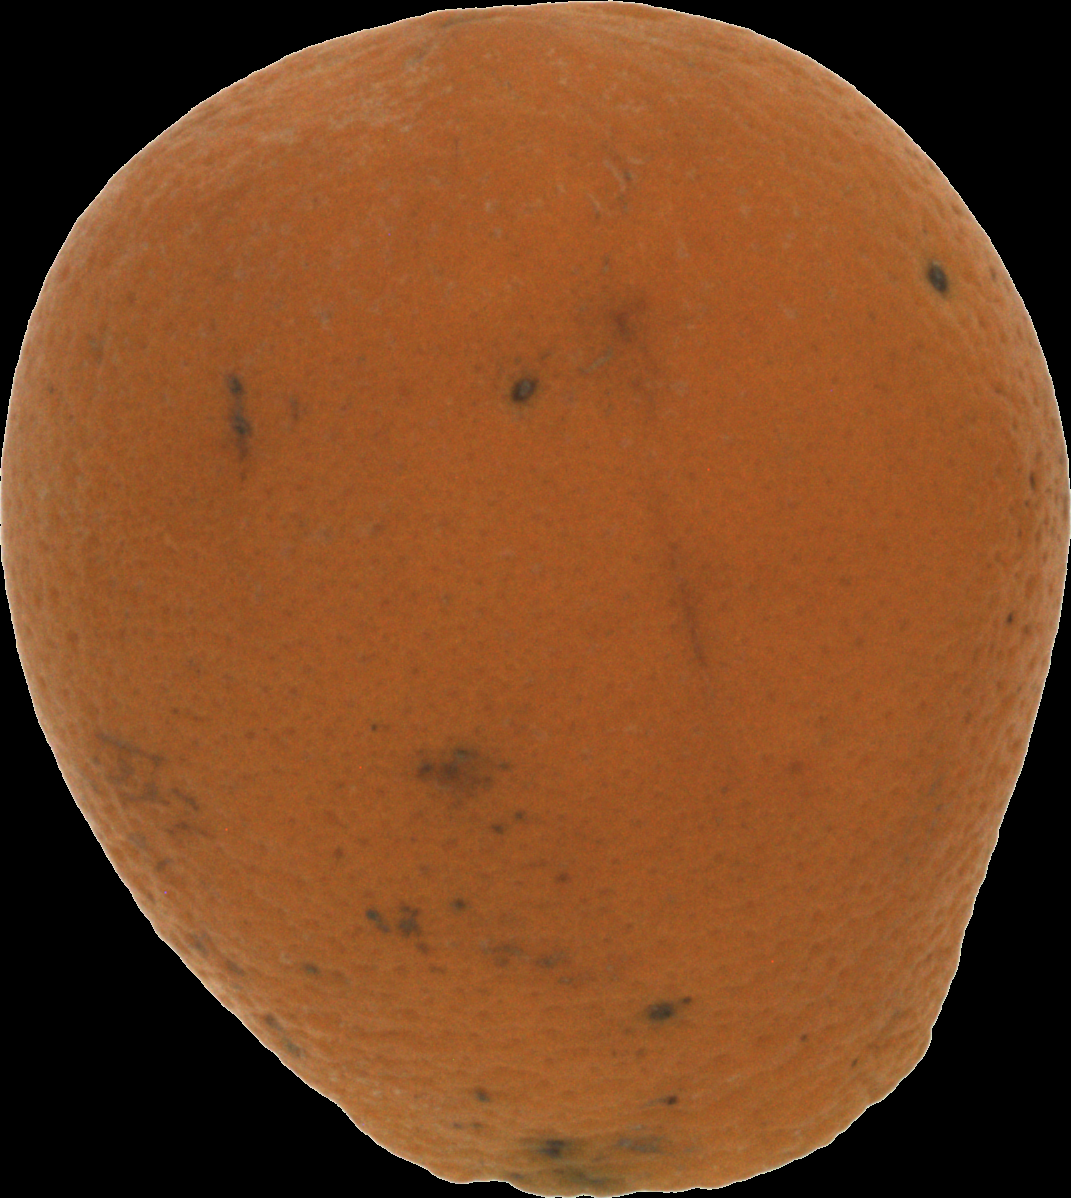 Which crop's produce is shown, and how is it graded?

orange, bad
